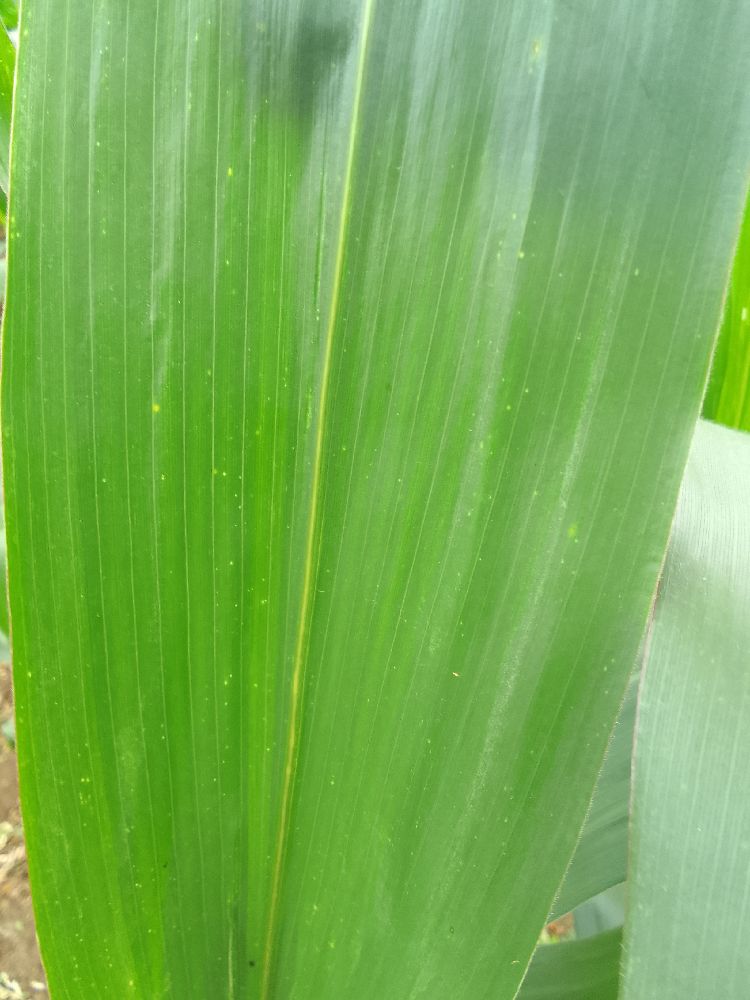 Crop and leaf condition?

maize, healthy
